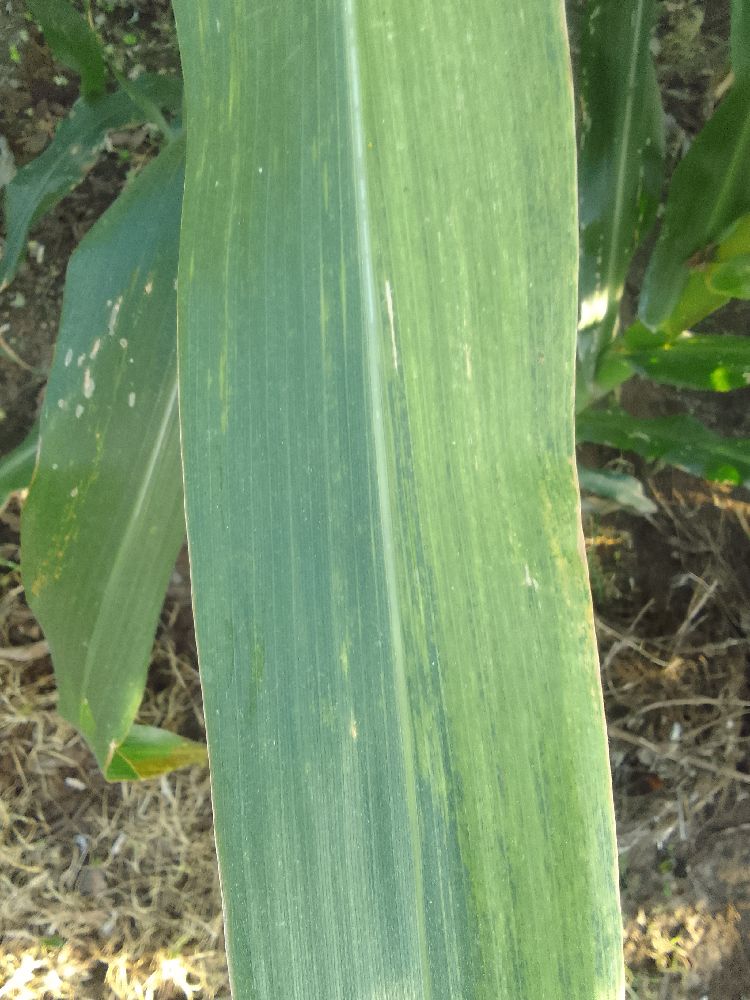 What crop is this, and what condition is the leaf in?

maize, maize lethal necrosis
